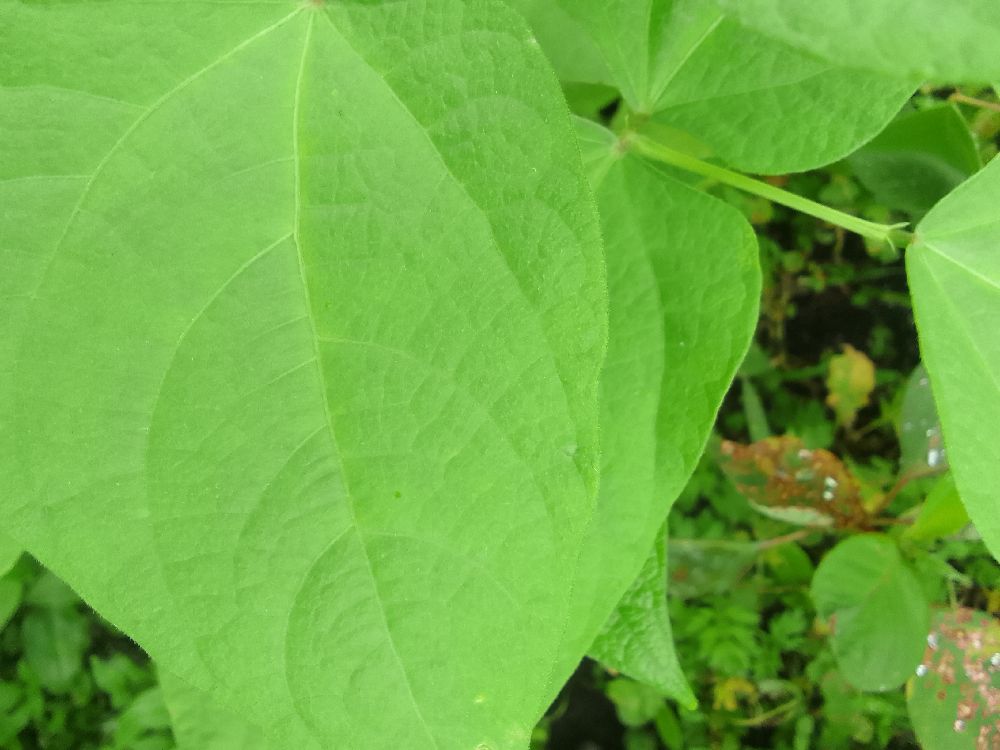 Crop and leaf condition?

common bean, healthy
